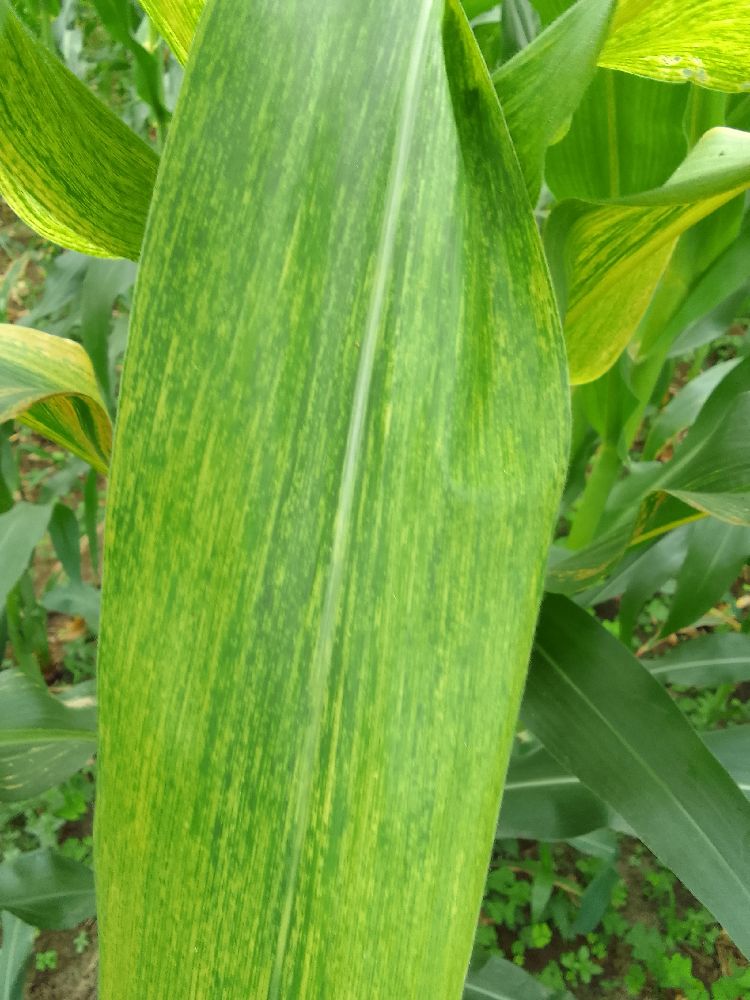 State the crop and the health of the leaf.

maize, maize lethal necrosis
